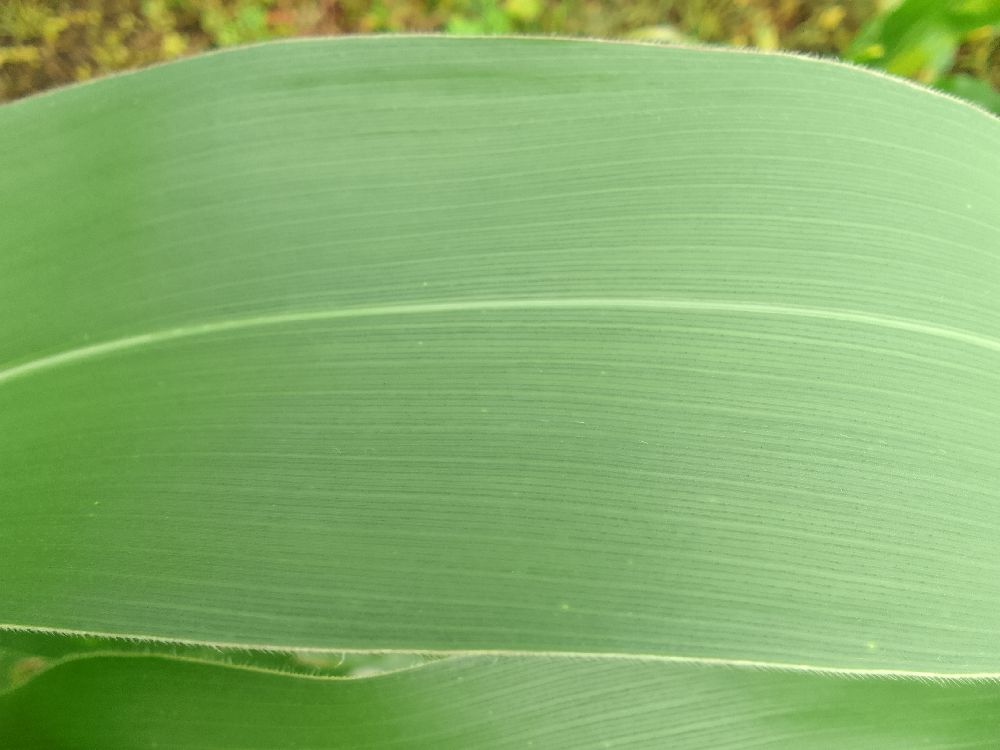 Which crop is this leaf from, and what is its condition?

maize, healthy
